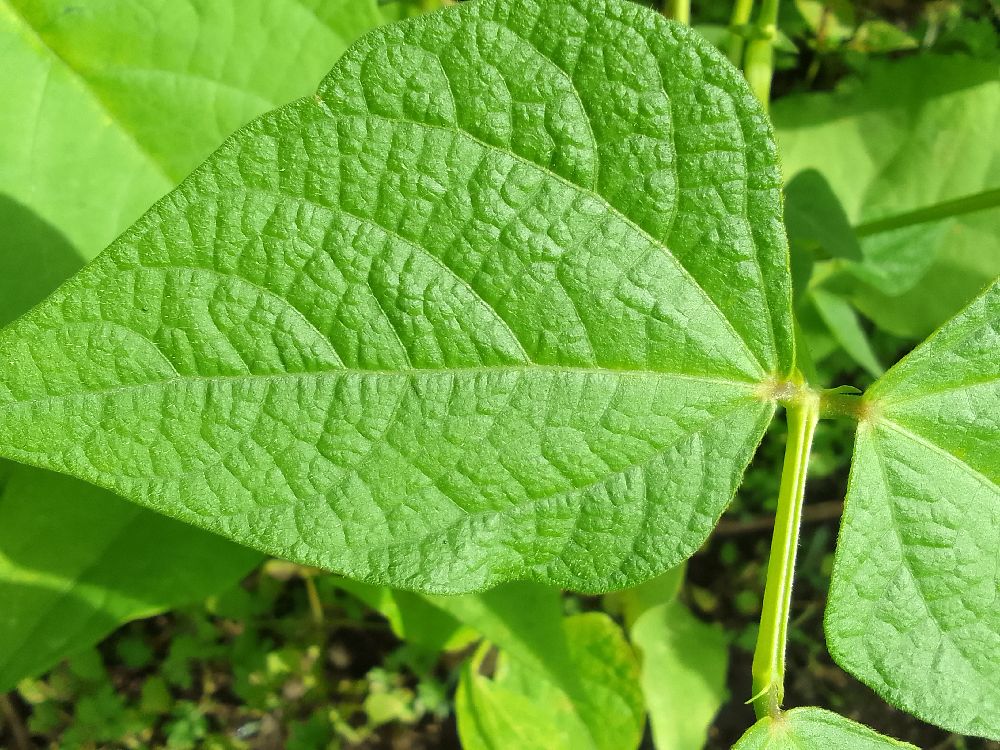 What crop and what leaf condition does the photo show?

common bean, healthy
